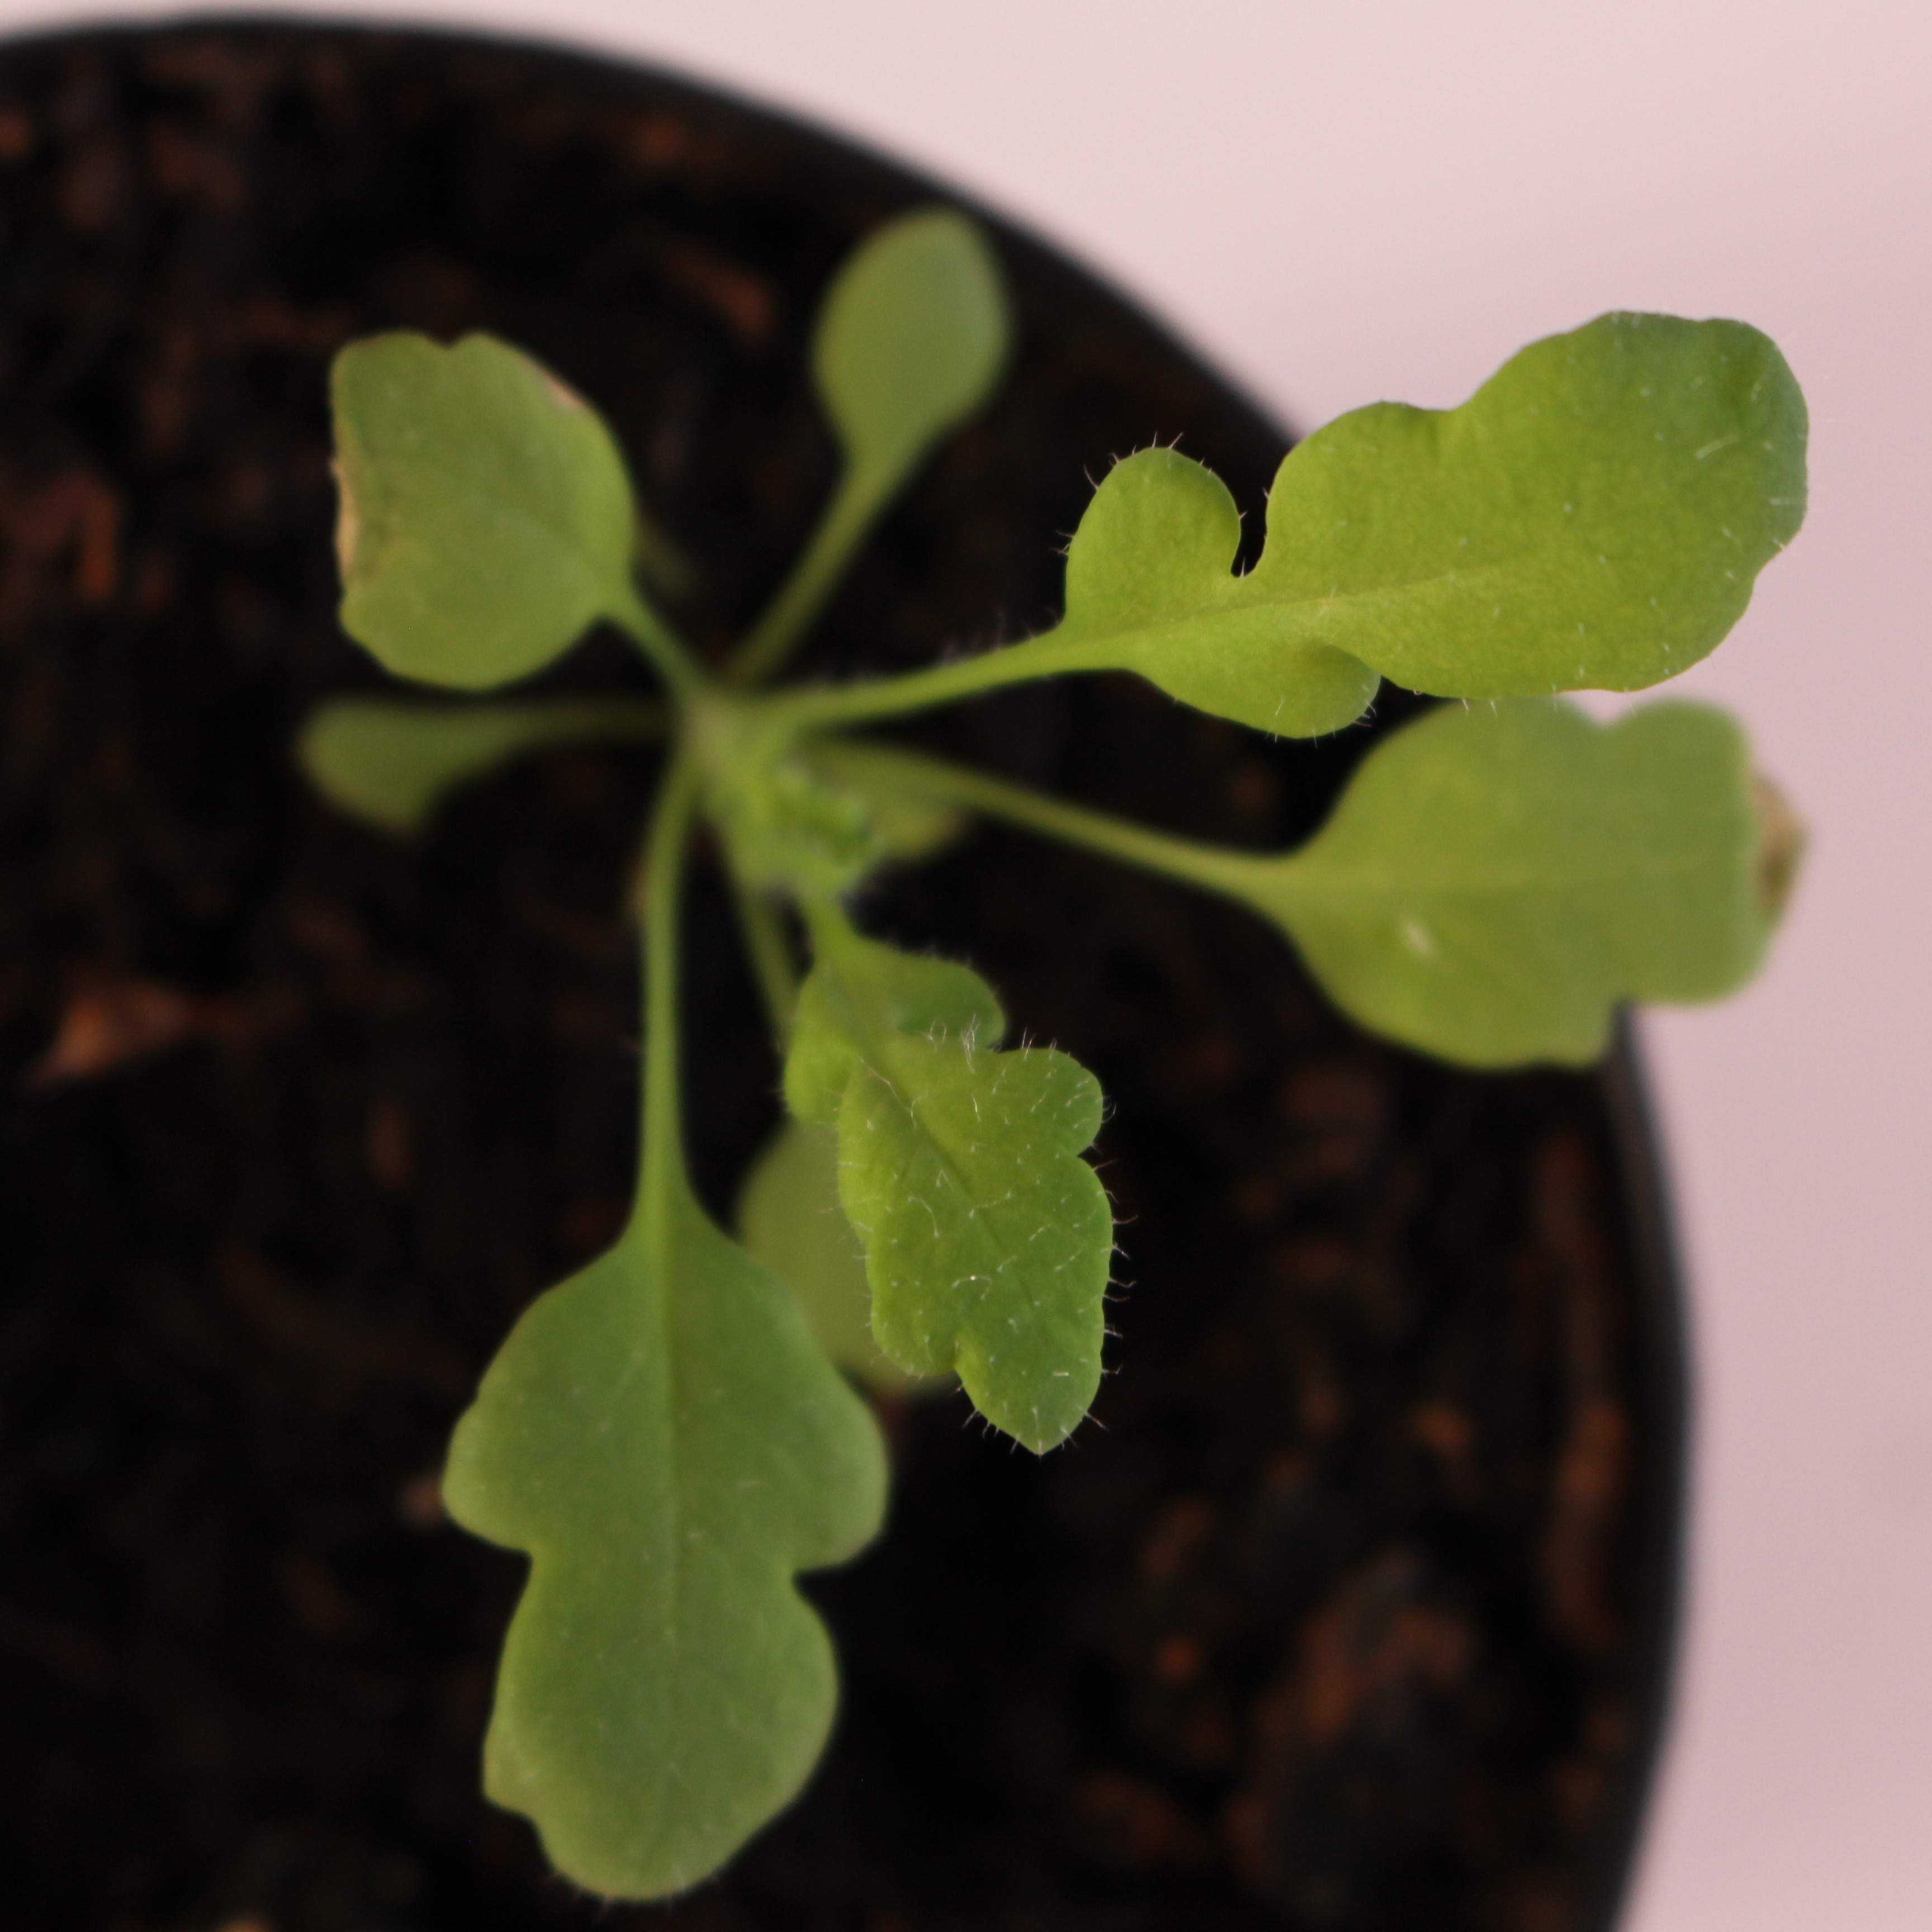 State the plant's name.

Papaver rhoeas
